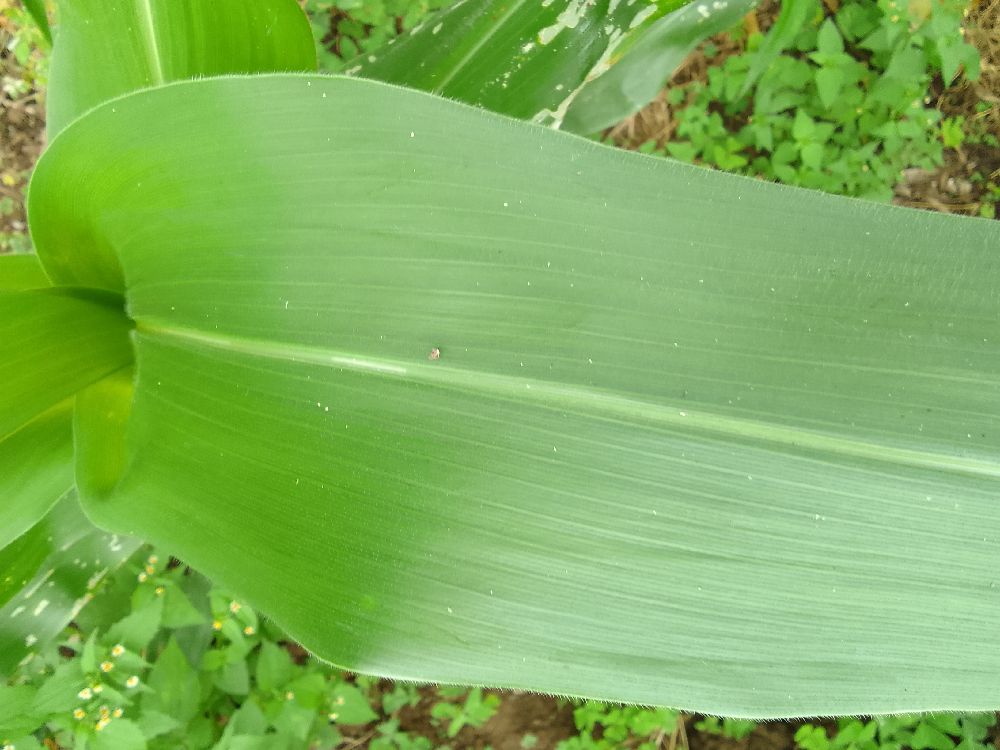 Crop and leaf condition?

maize, healthy
